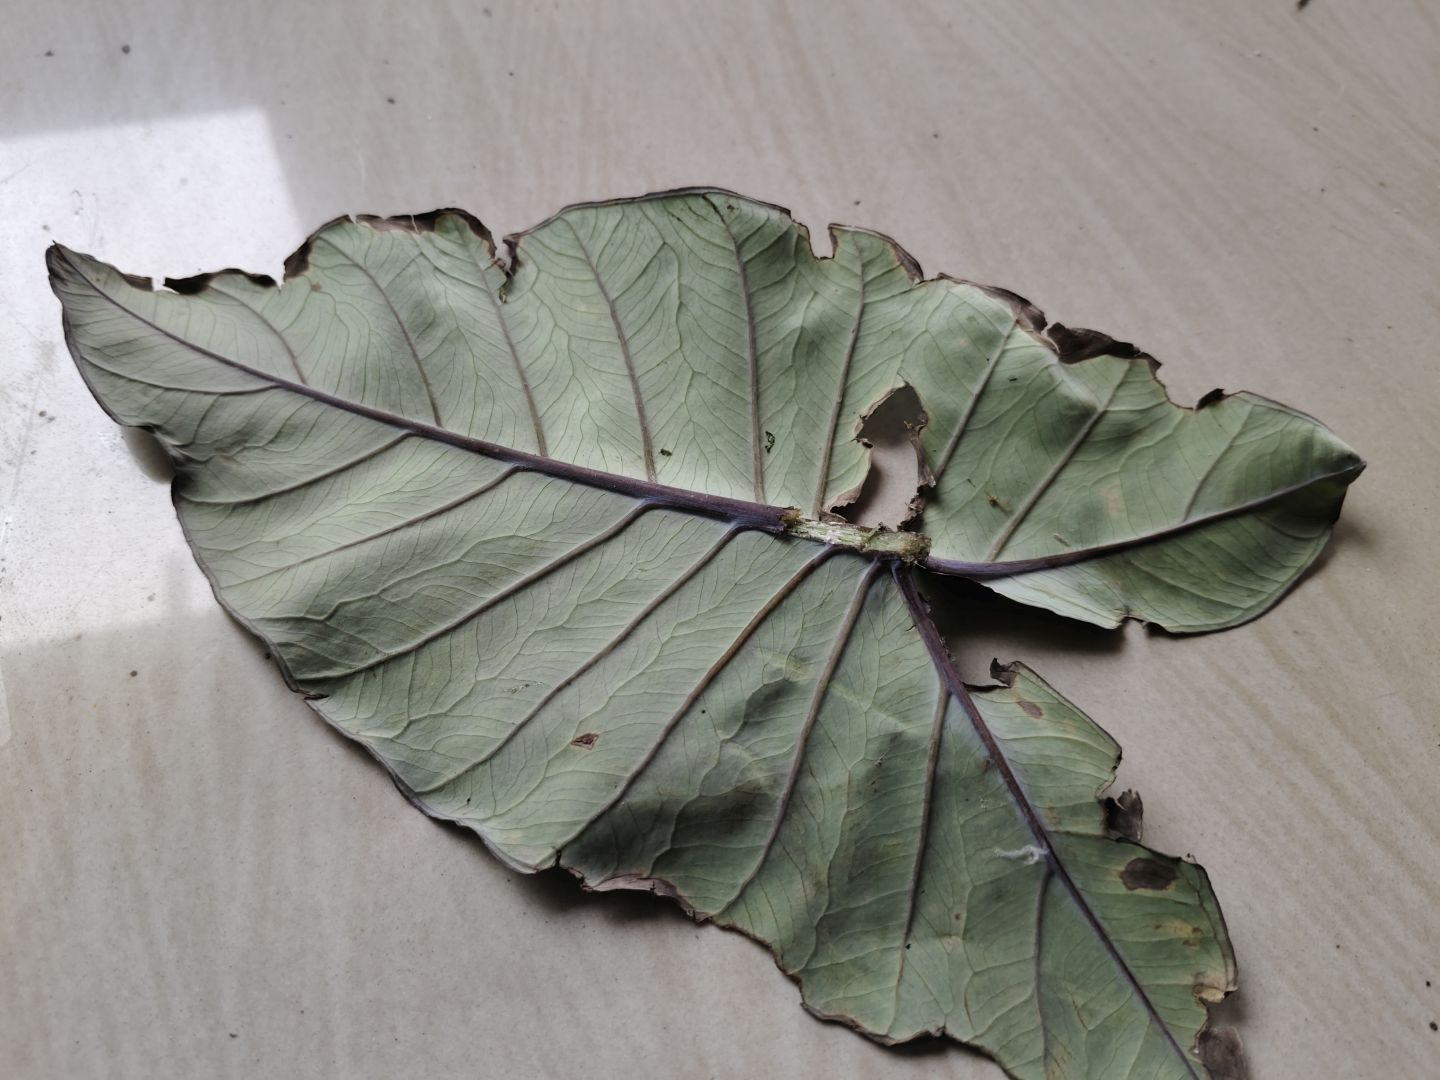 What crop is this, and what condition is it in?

taro, leaf blight
